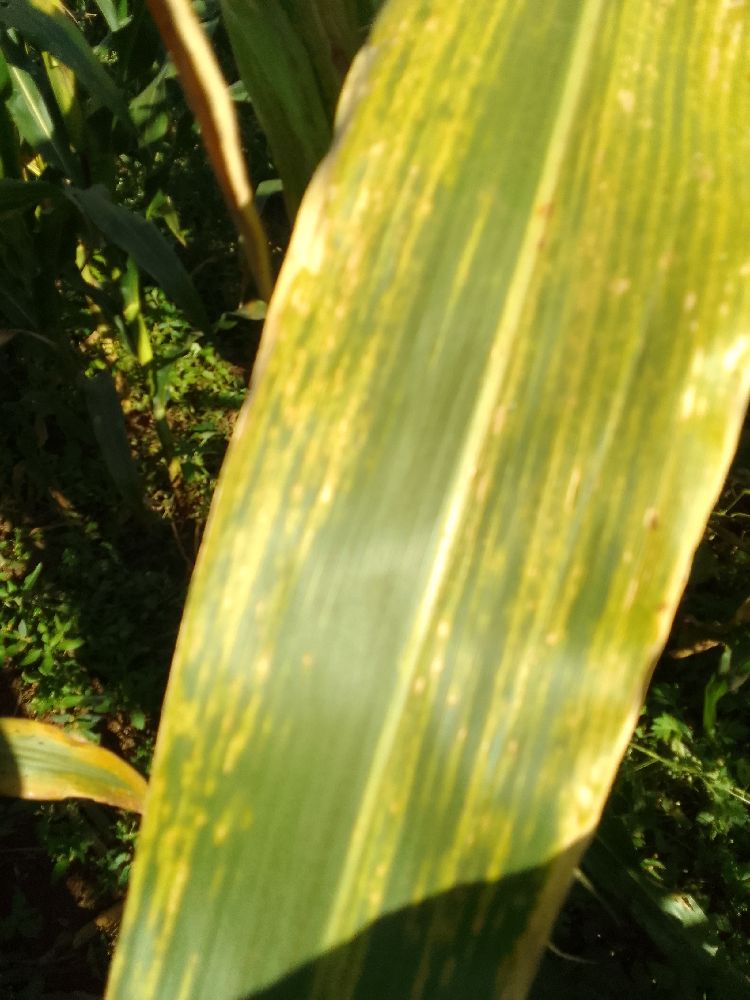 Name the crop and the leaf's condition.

maize, maize lethal necrosis
